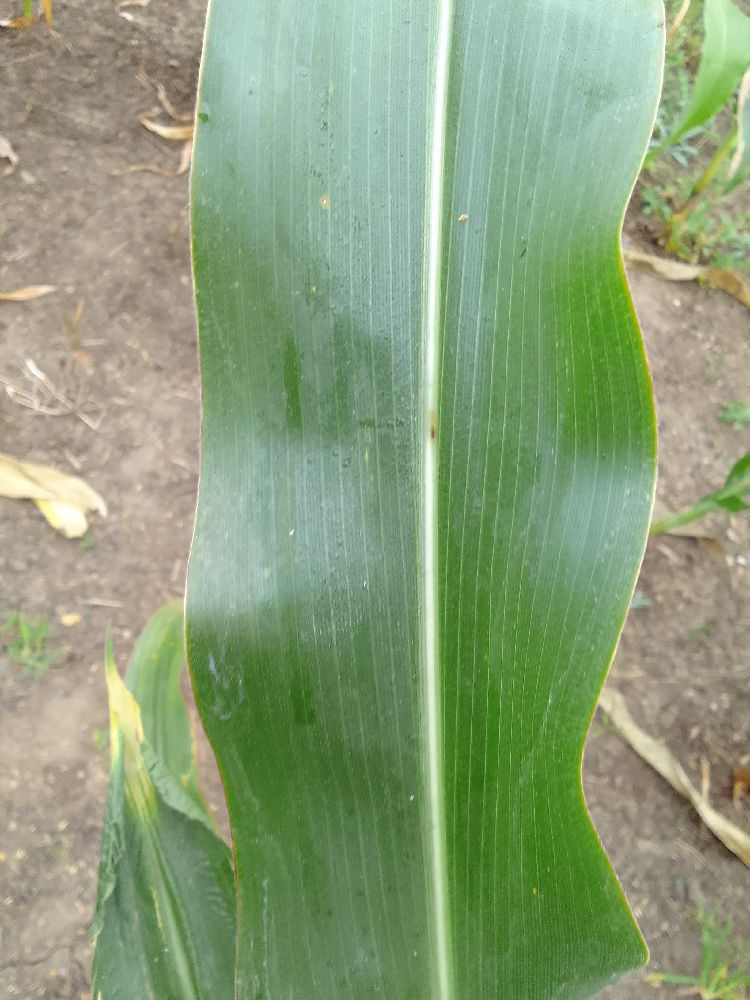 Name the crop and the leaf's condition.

maize, healthy
